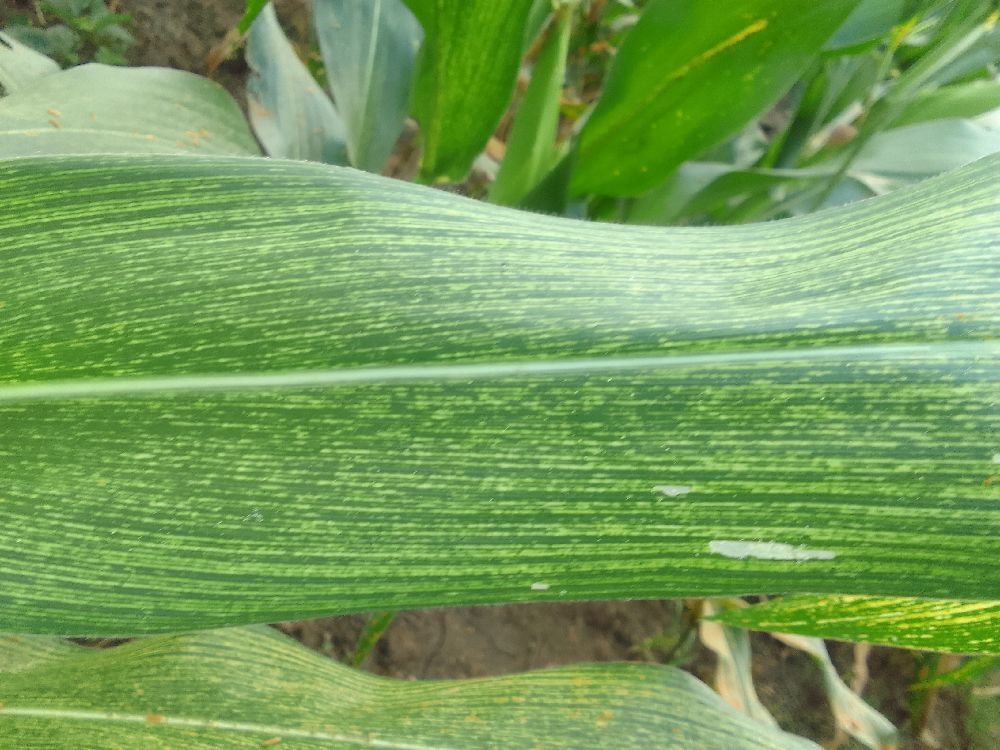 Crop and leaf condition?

maize, maize streak virus
